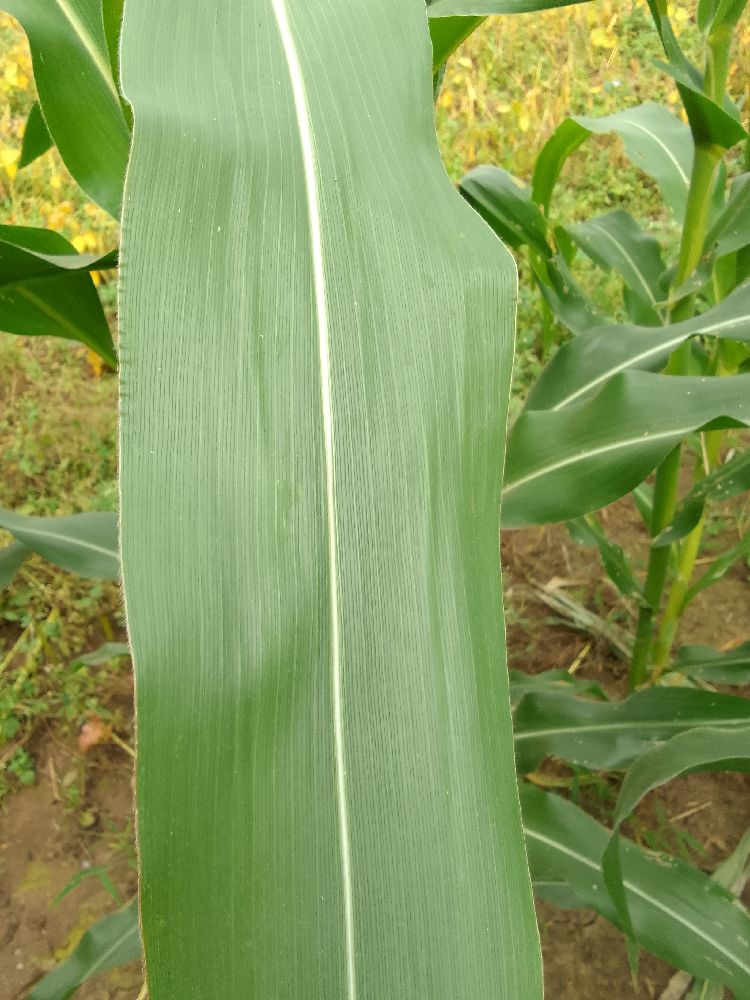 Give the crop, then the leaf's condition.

maize, healthy
